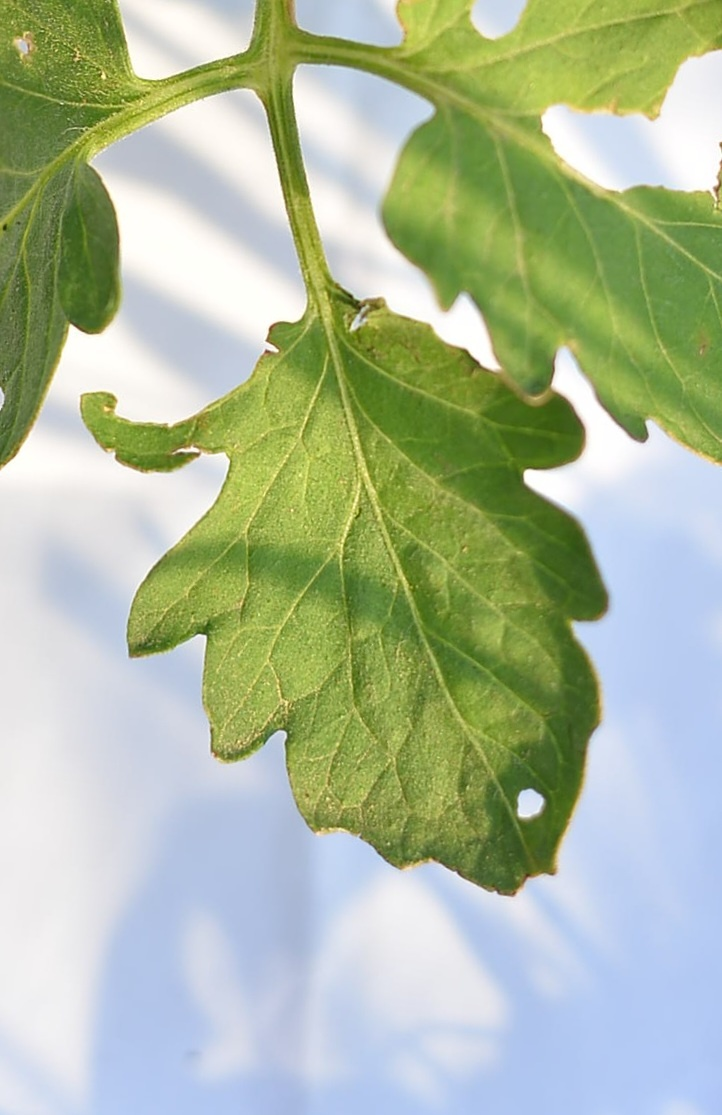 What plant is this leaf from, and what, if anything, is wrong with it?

tomato, infected
